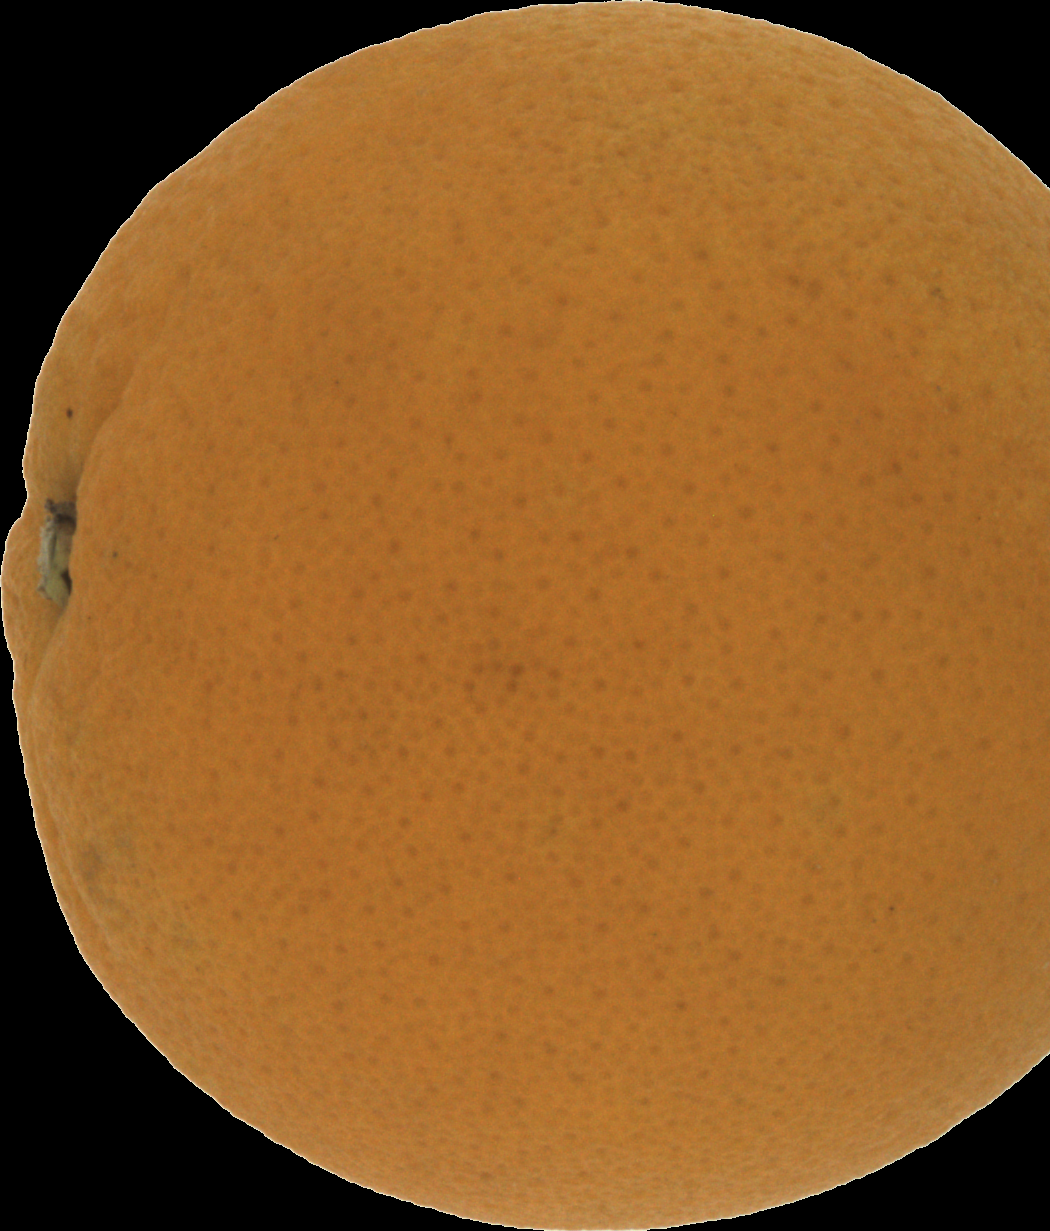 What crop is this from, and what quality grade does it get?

orange, good
